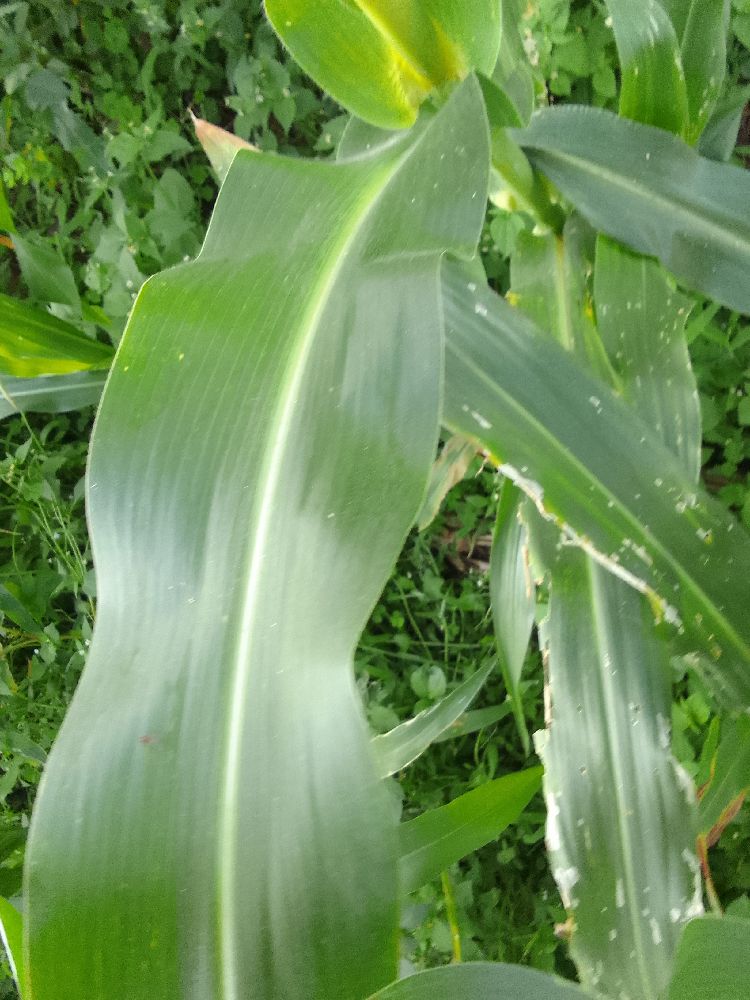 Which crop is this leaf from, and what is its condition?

maize, healthy
